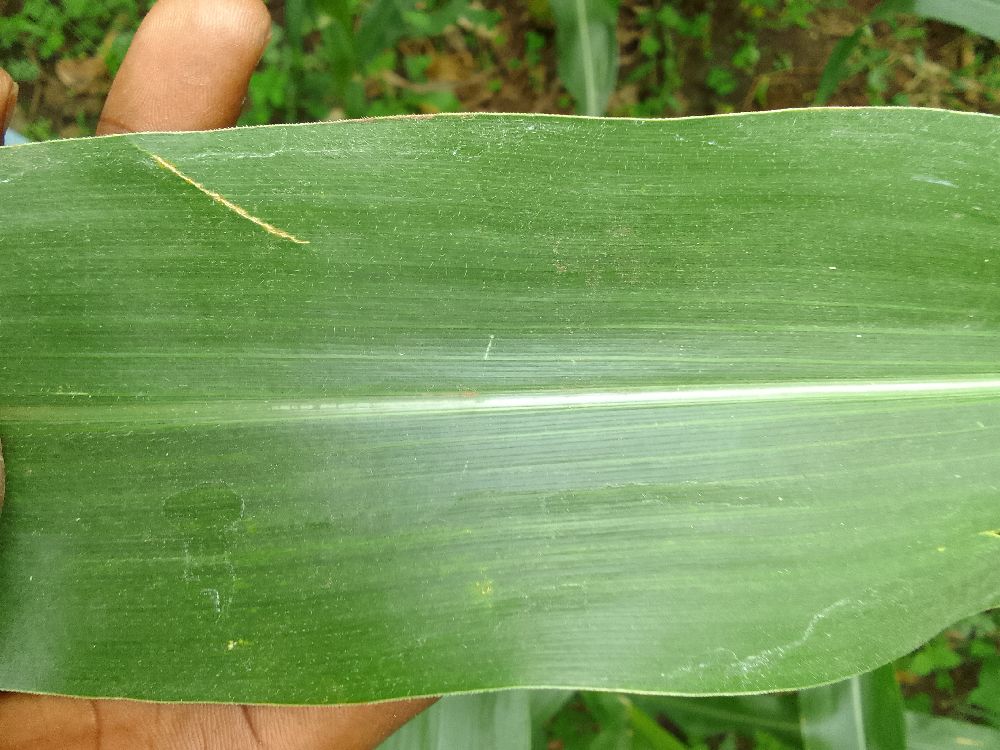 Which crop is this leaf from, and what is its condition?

maize, healthy
